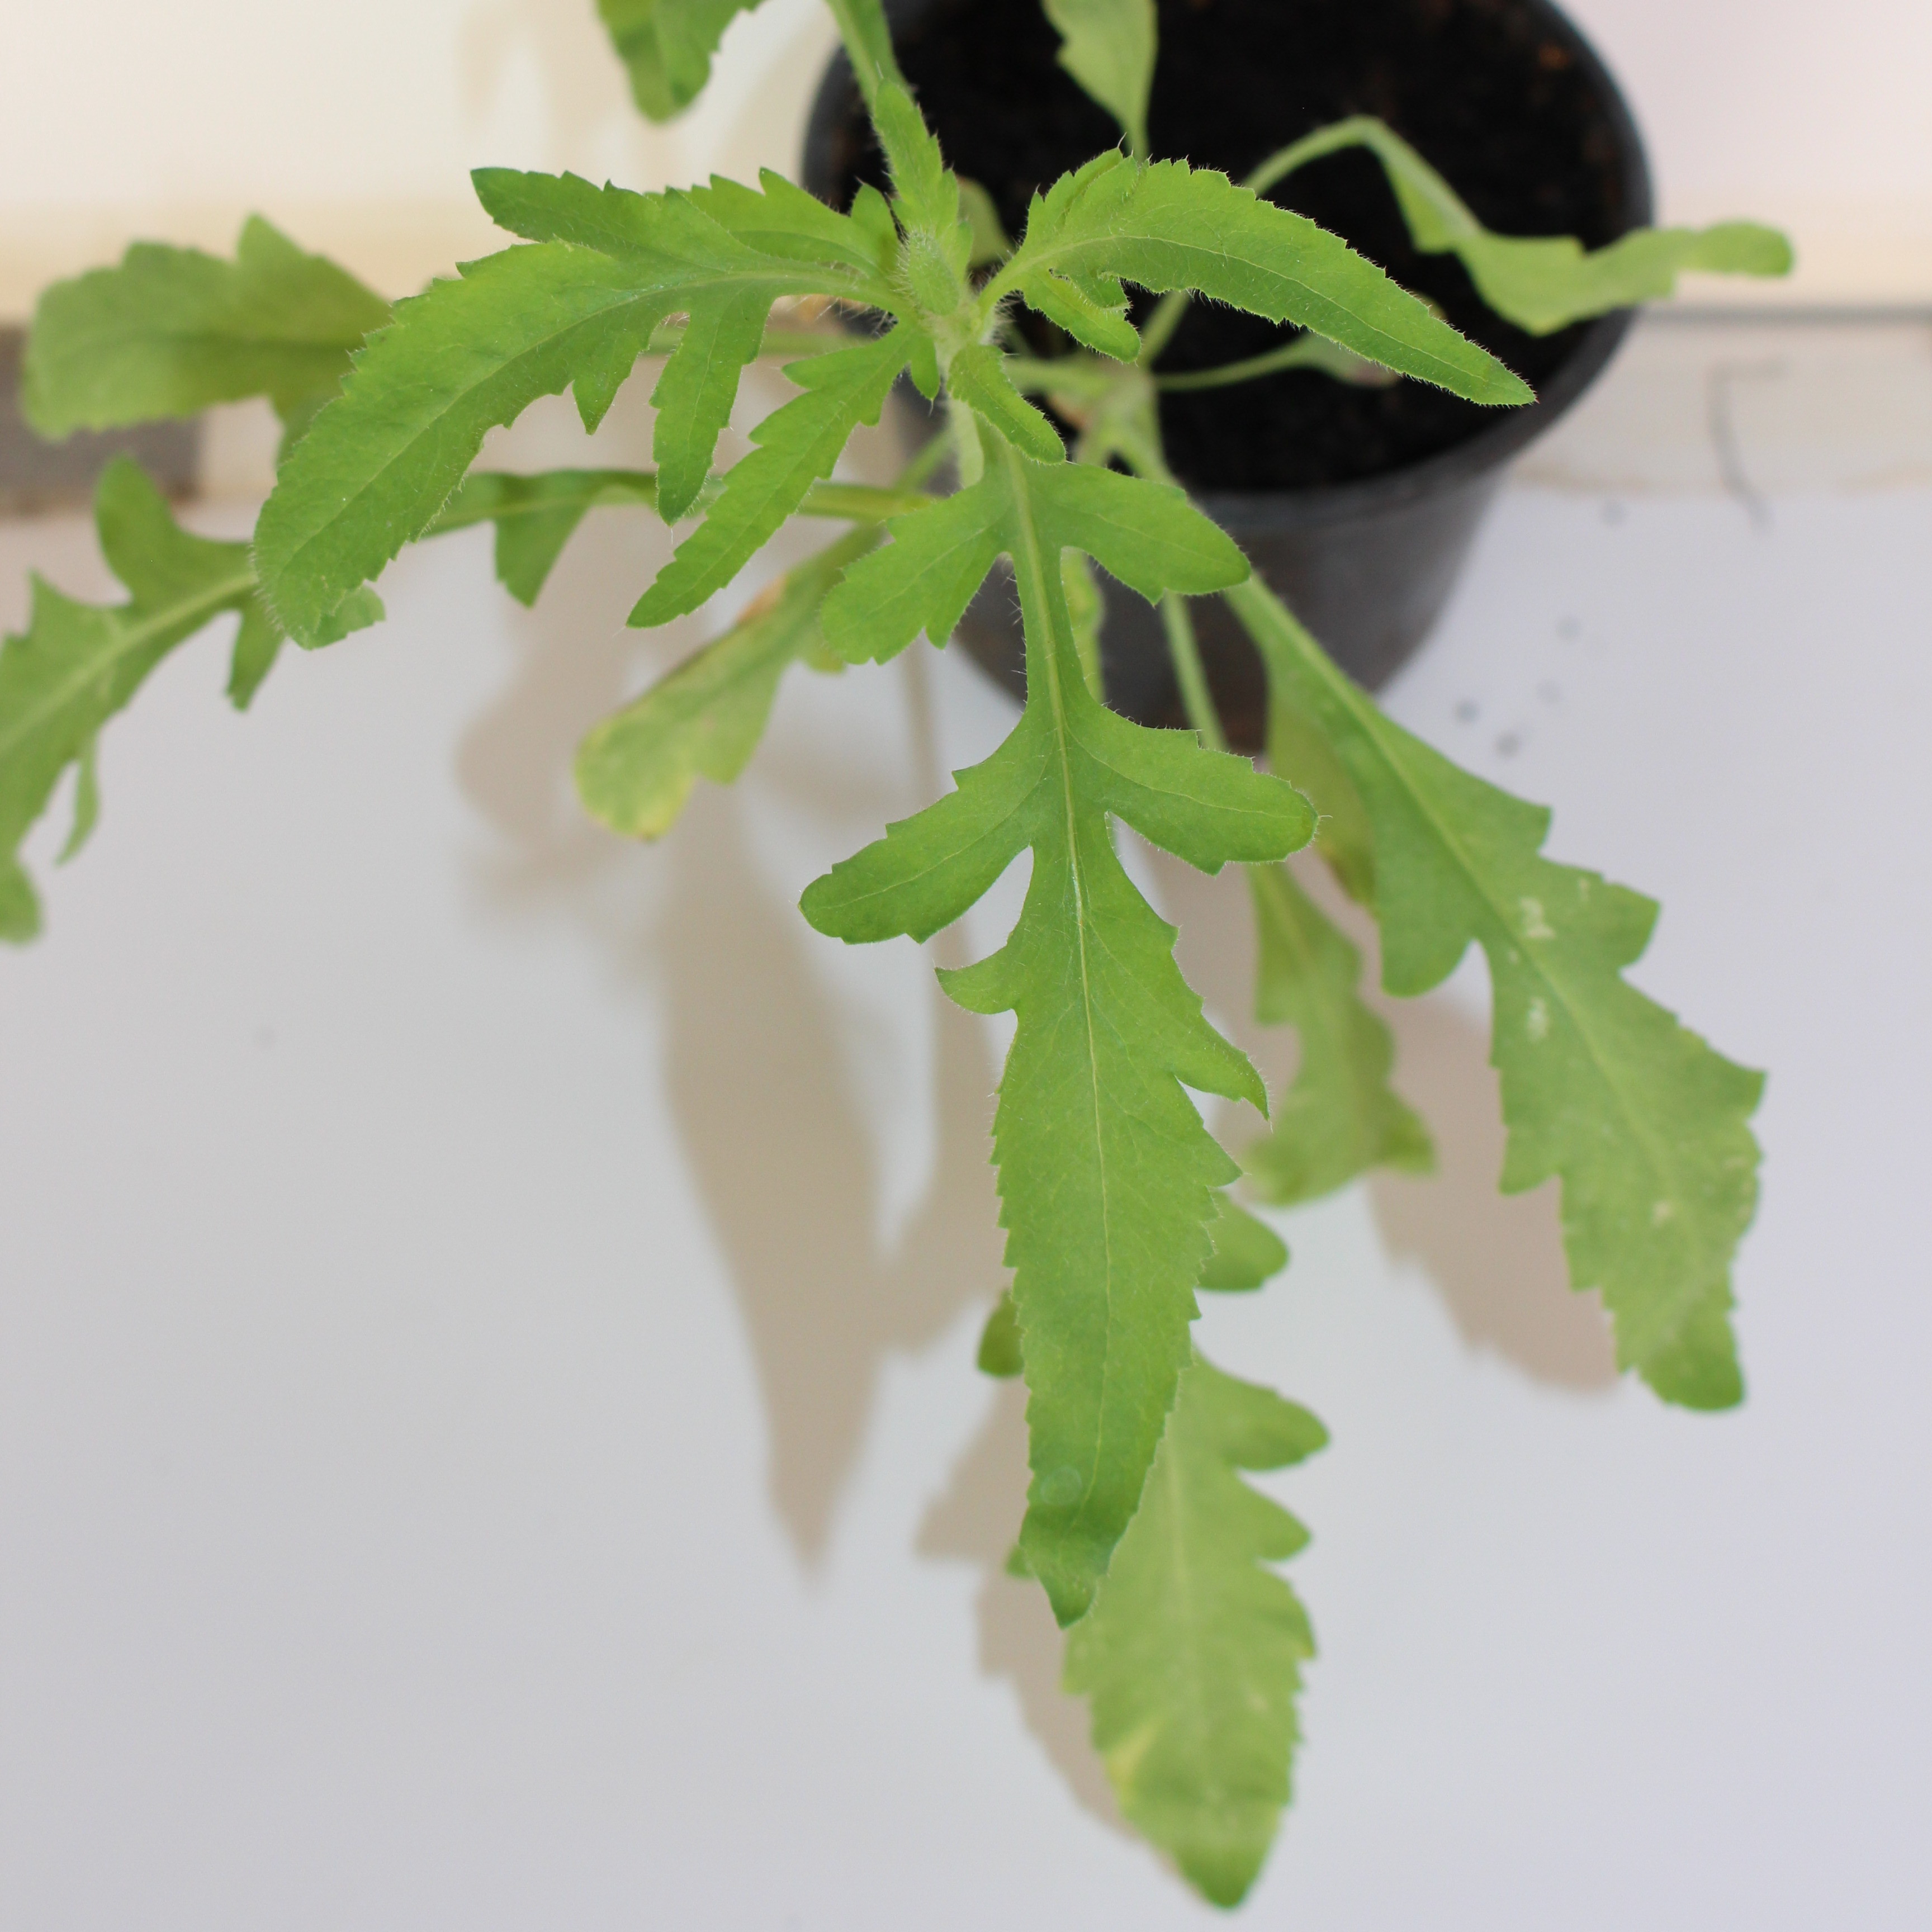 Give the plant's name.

Papaver rhoeas
